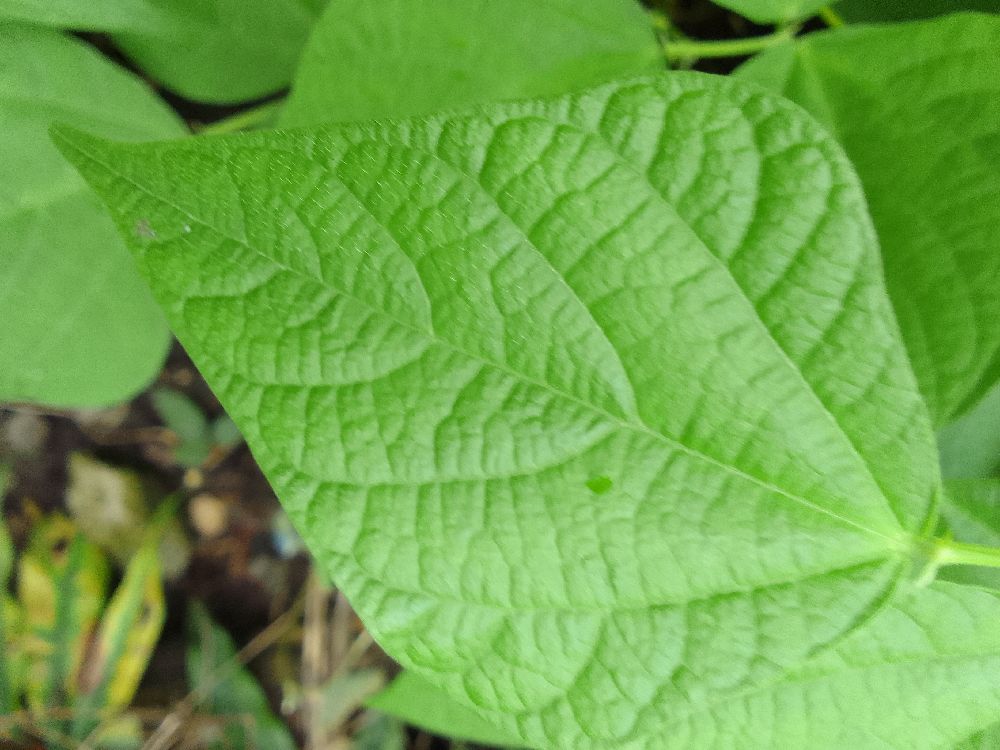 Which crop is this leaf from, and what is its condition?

common bean, healthy
